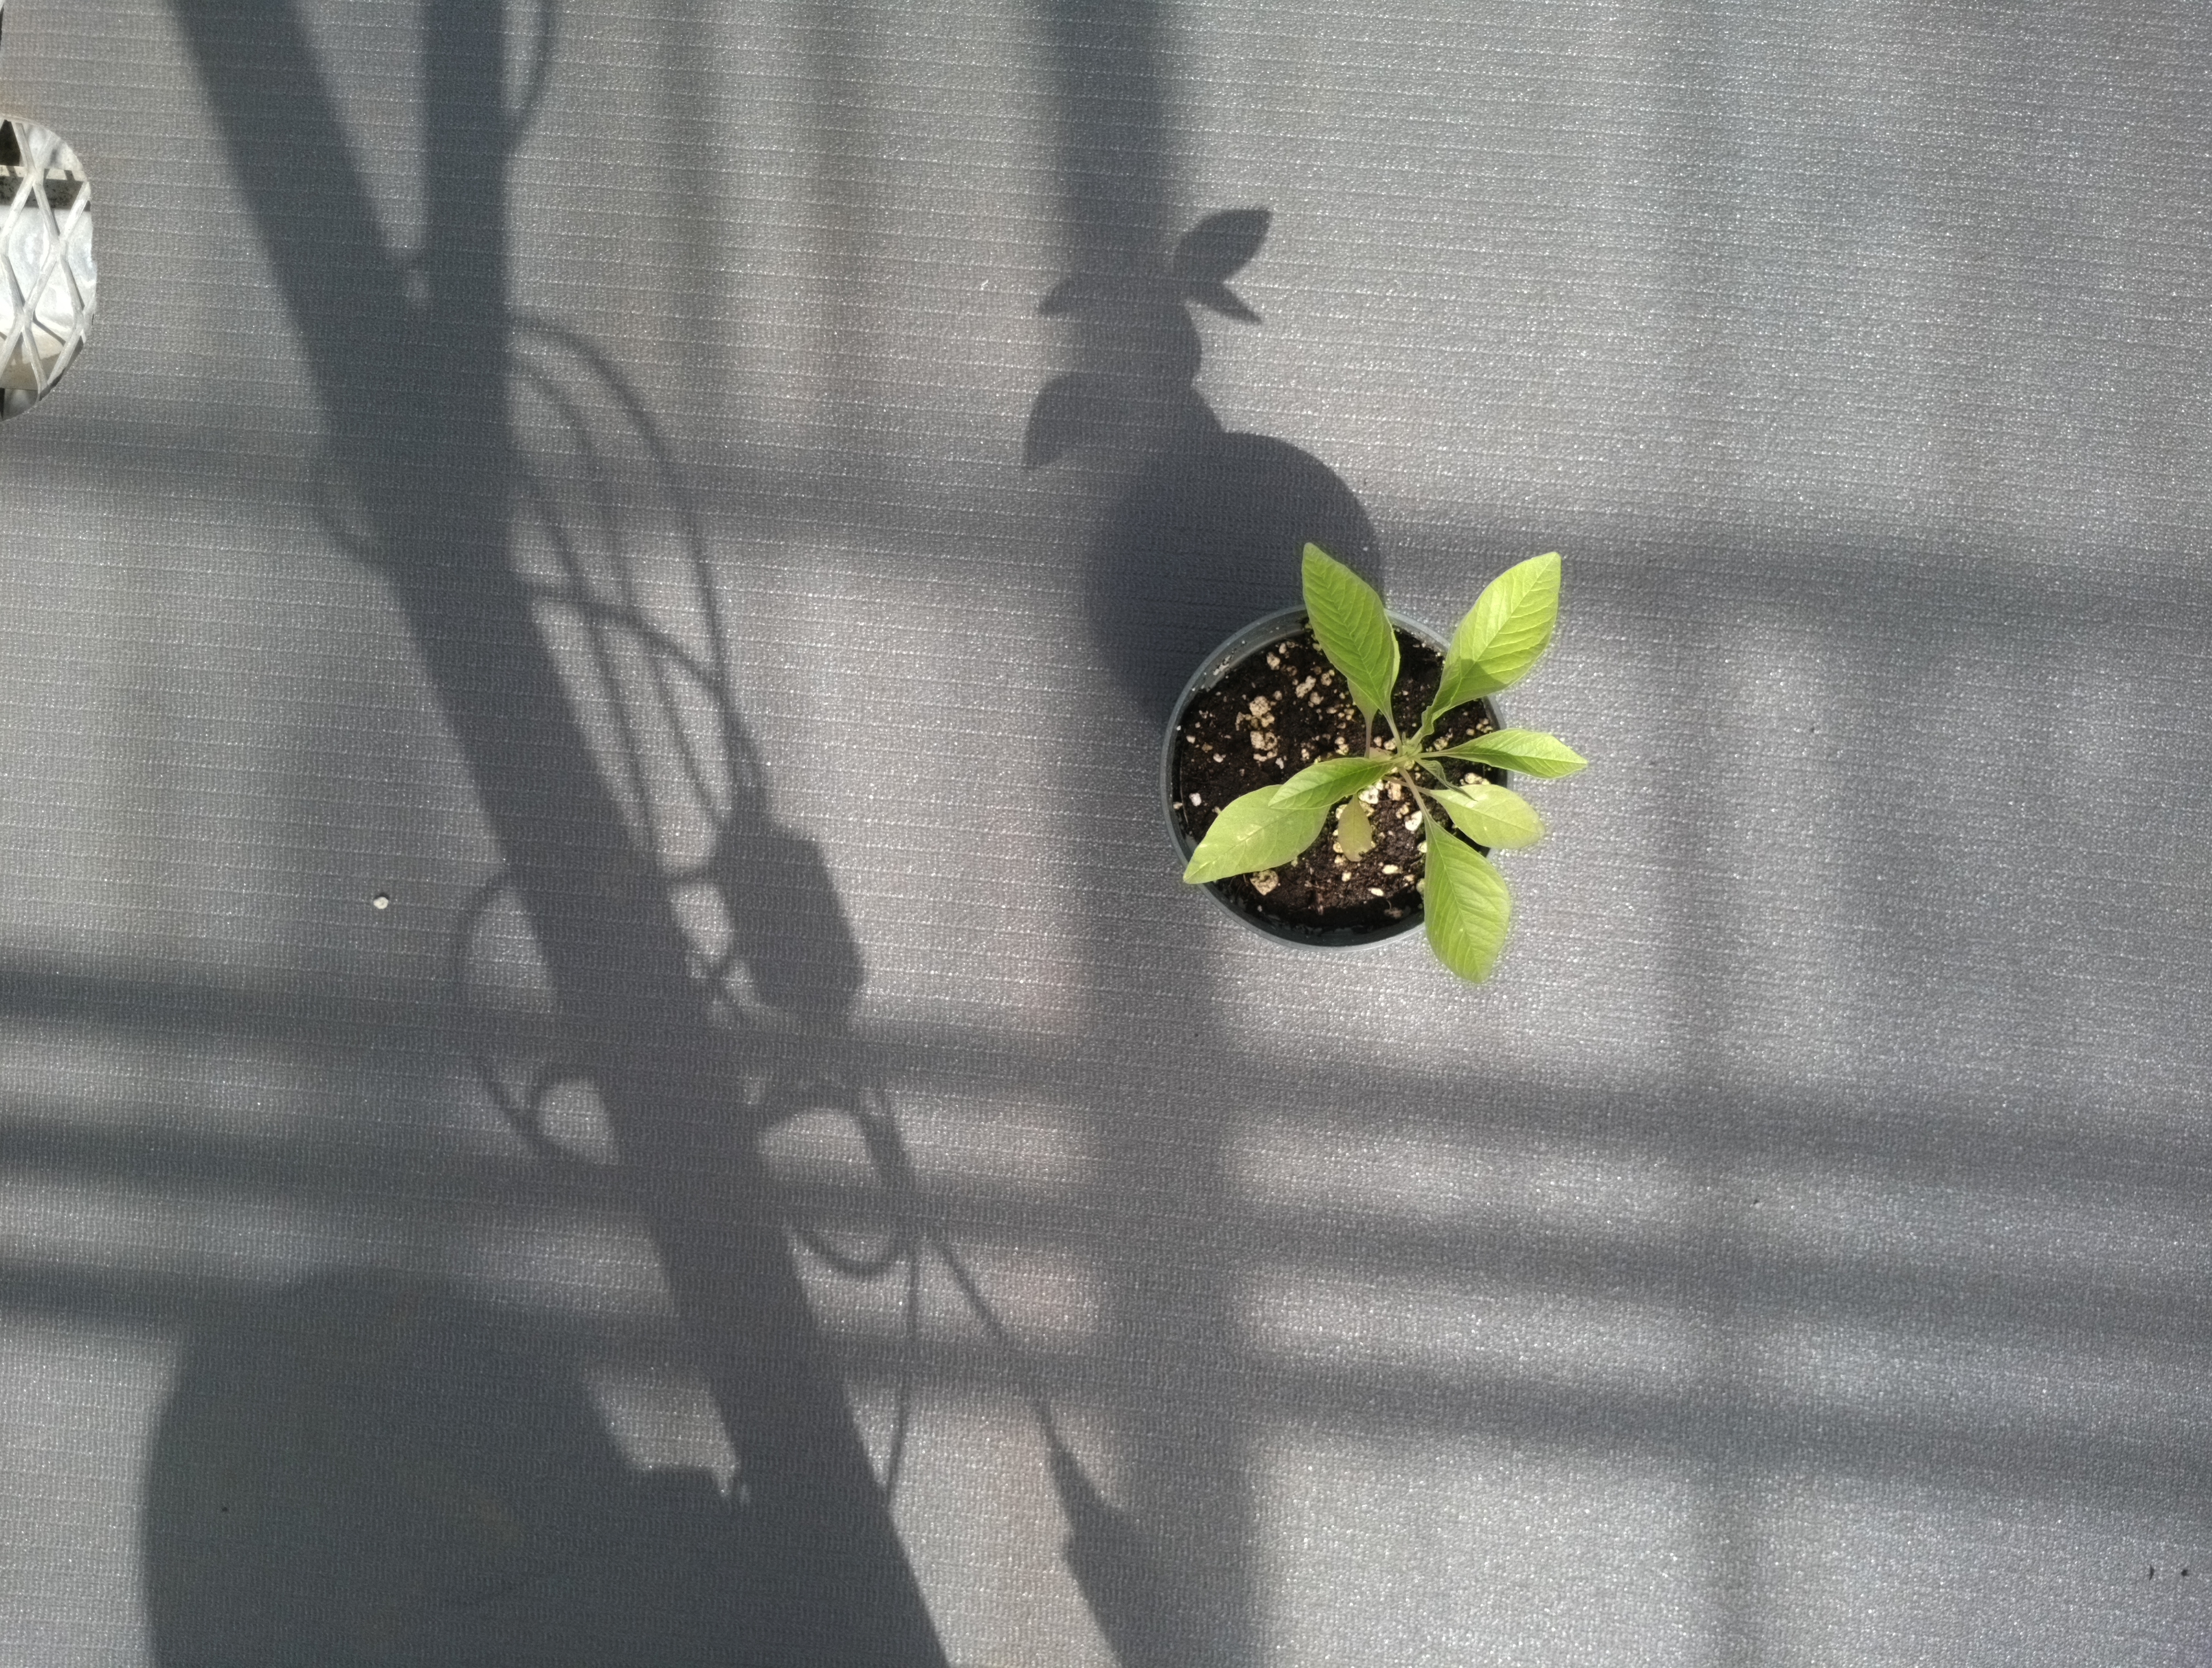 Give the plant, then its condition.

waterhemp, healthy untreated
